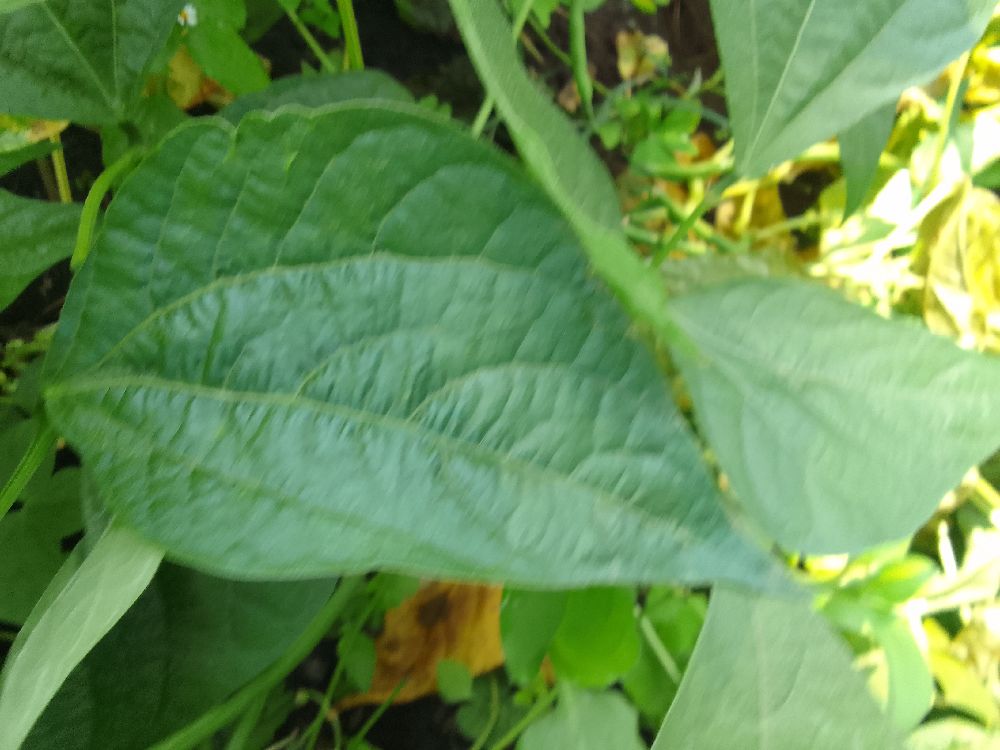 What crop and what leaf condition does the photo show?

common bean, healthy
